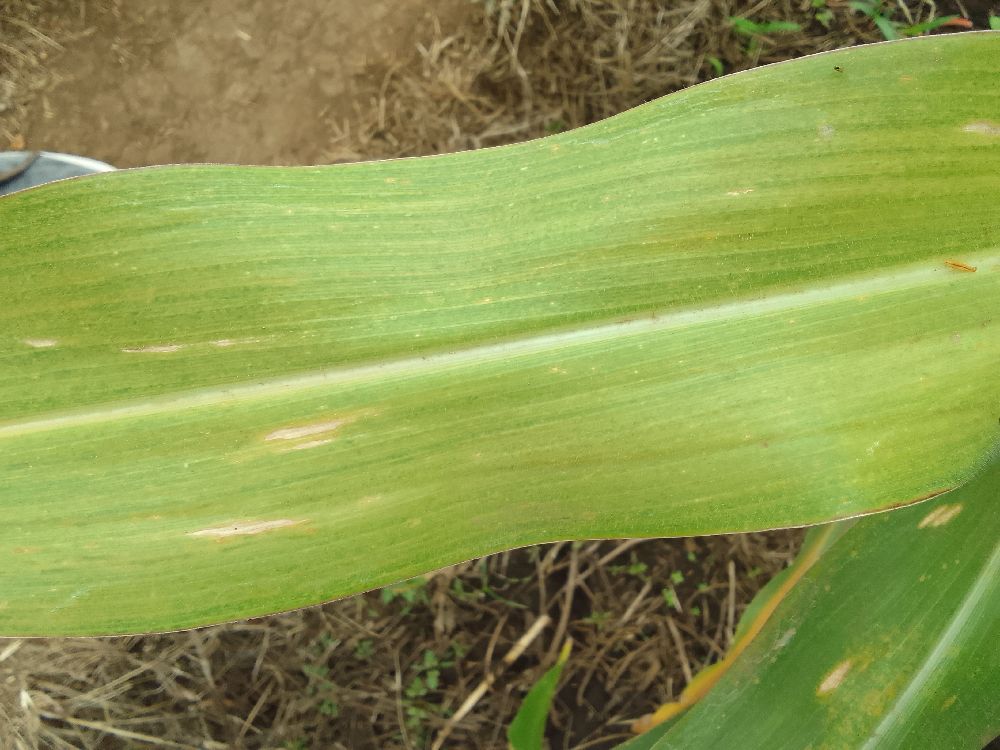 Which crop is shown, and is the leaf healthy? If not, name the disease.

maize, maize lethal necrosis
